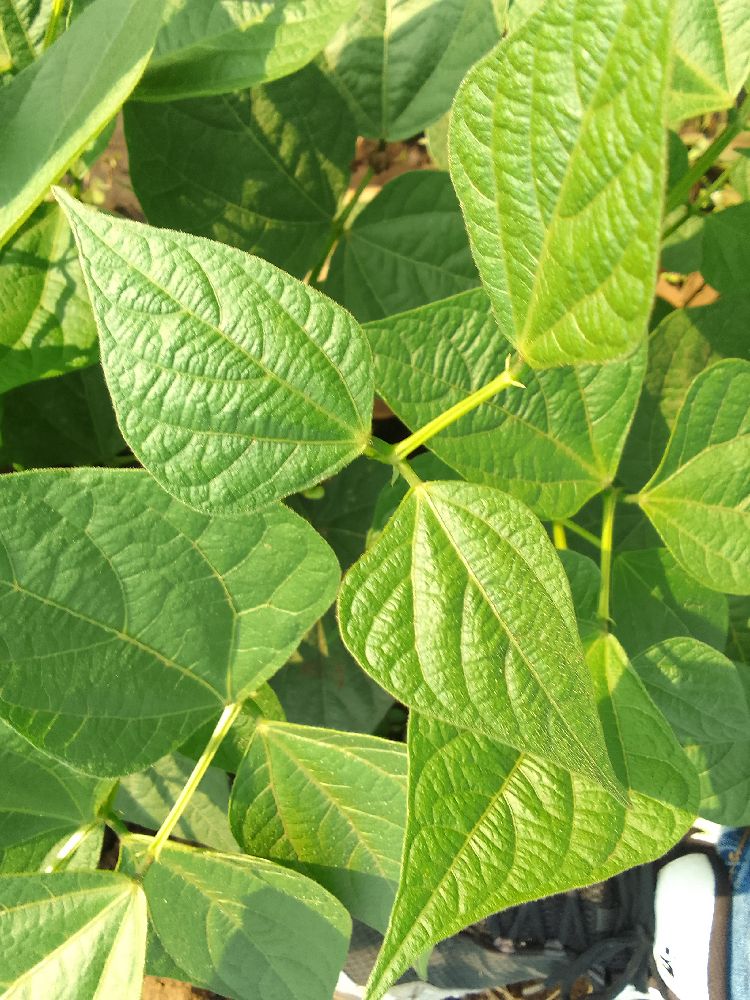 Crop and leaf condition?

common bean, healthy
